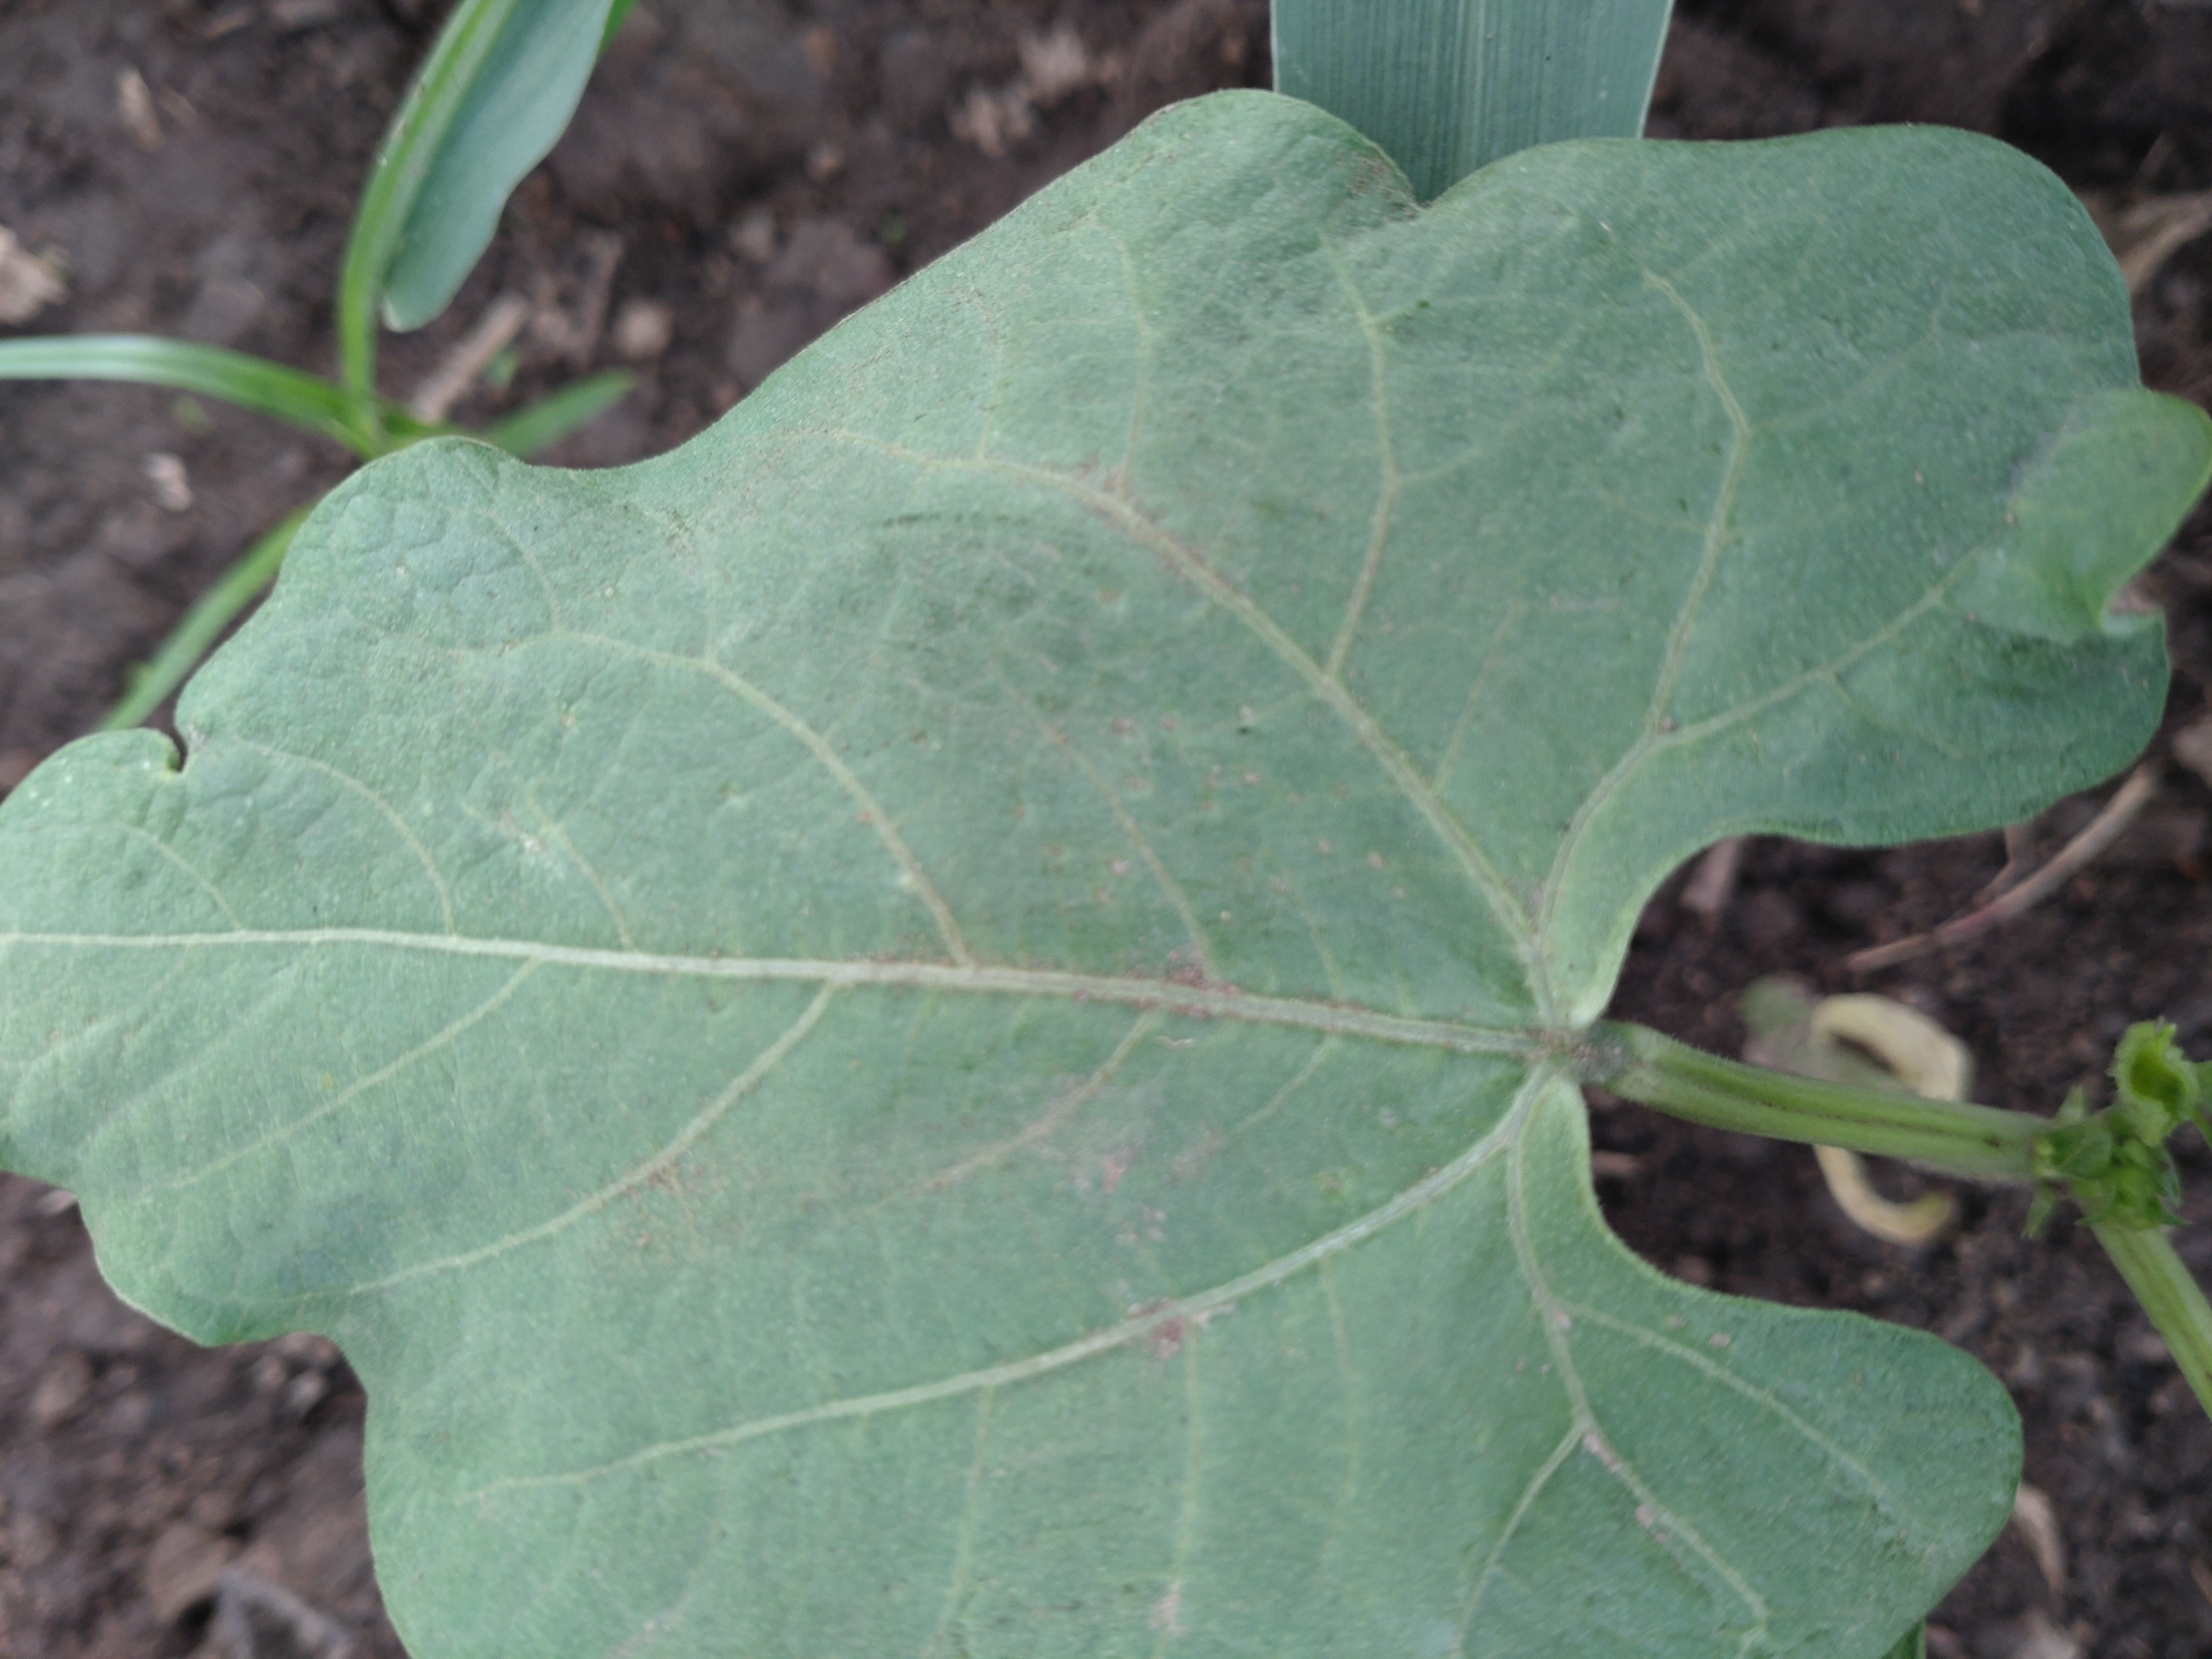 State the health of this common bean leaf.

healthy
